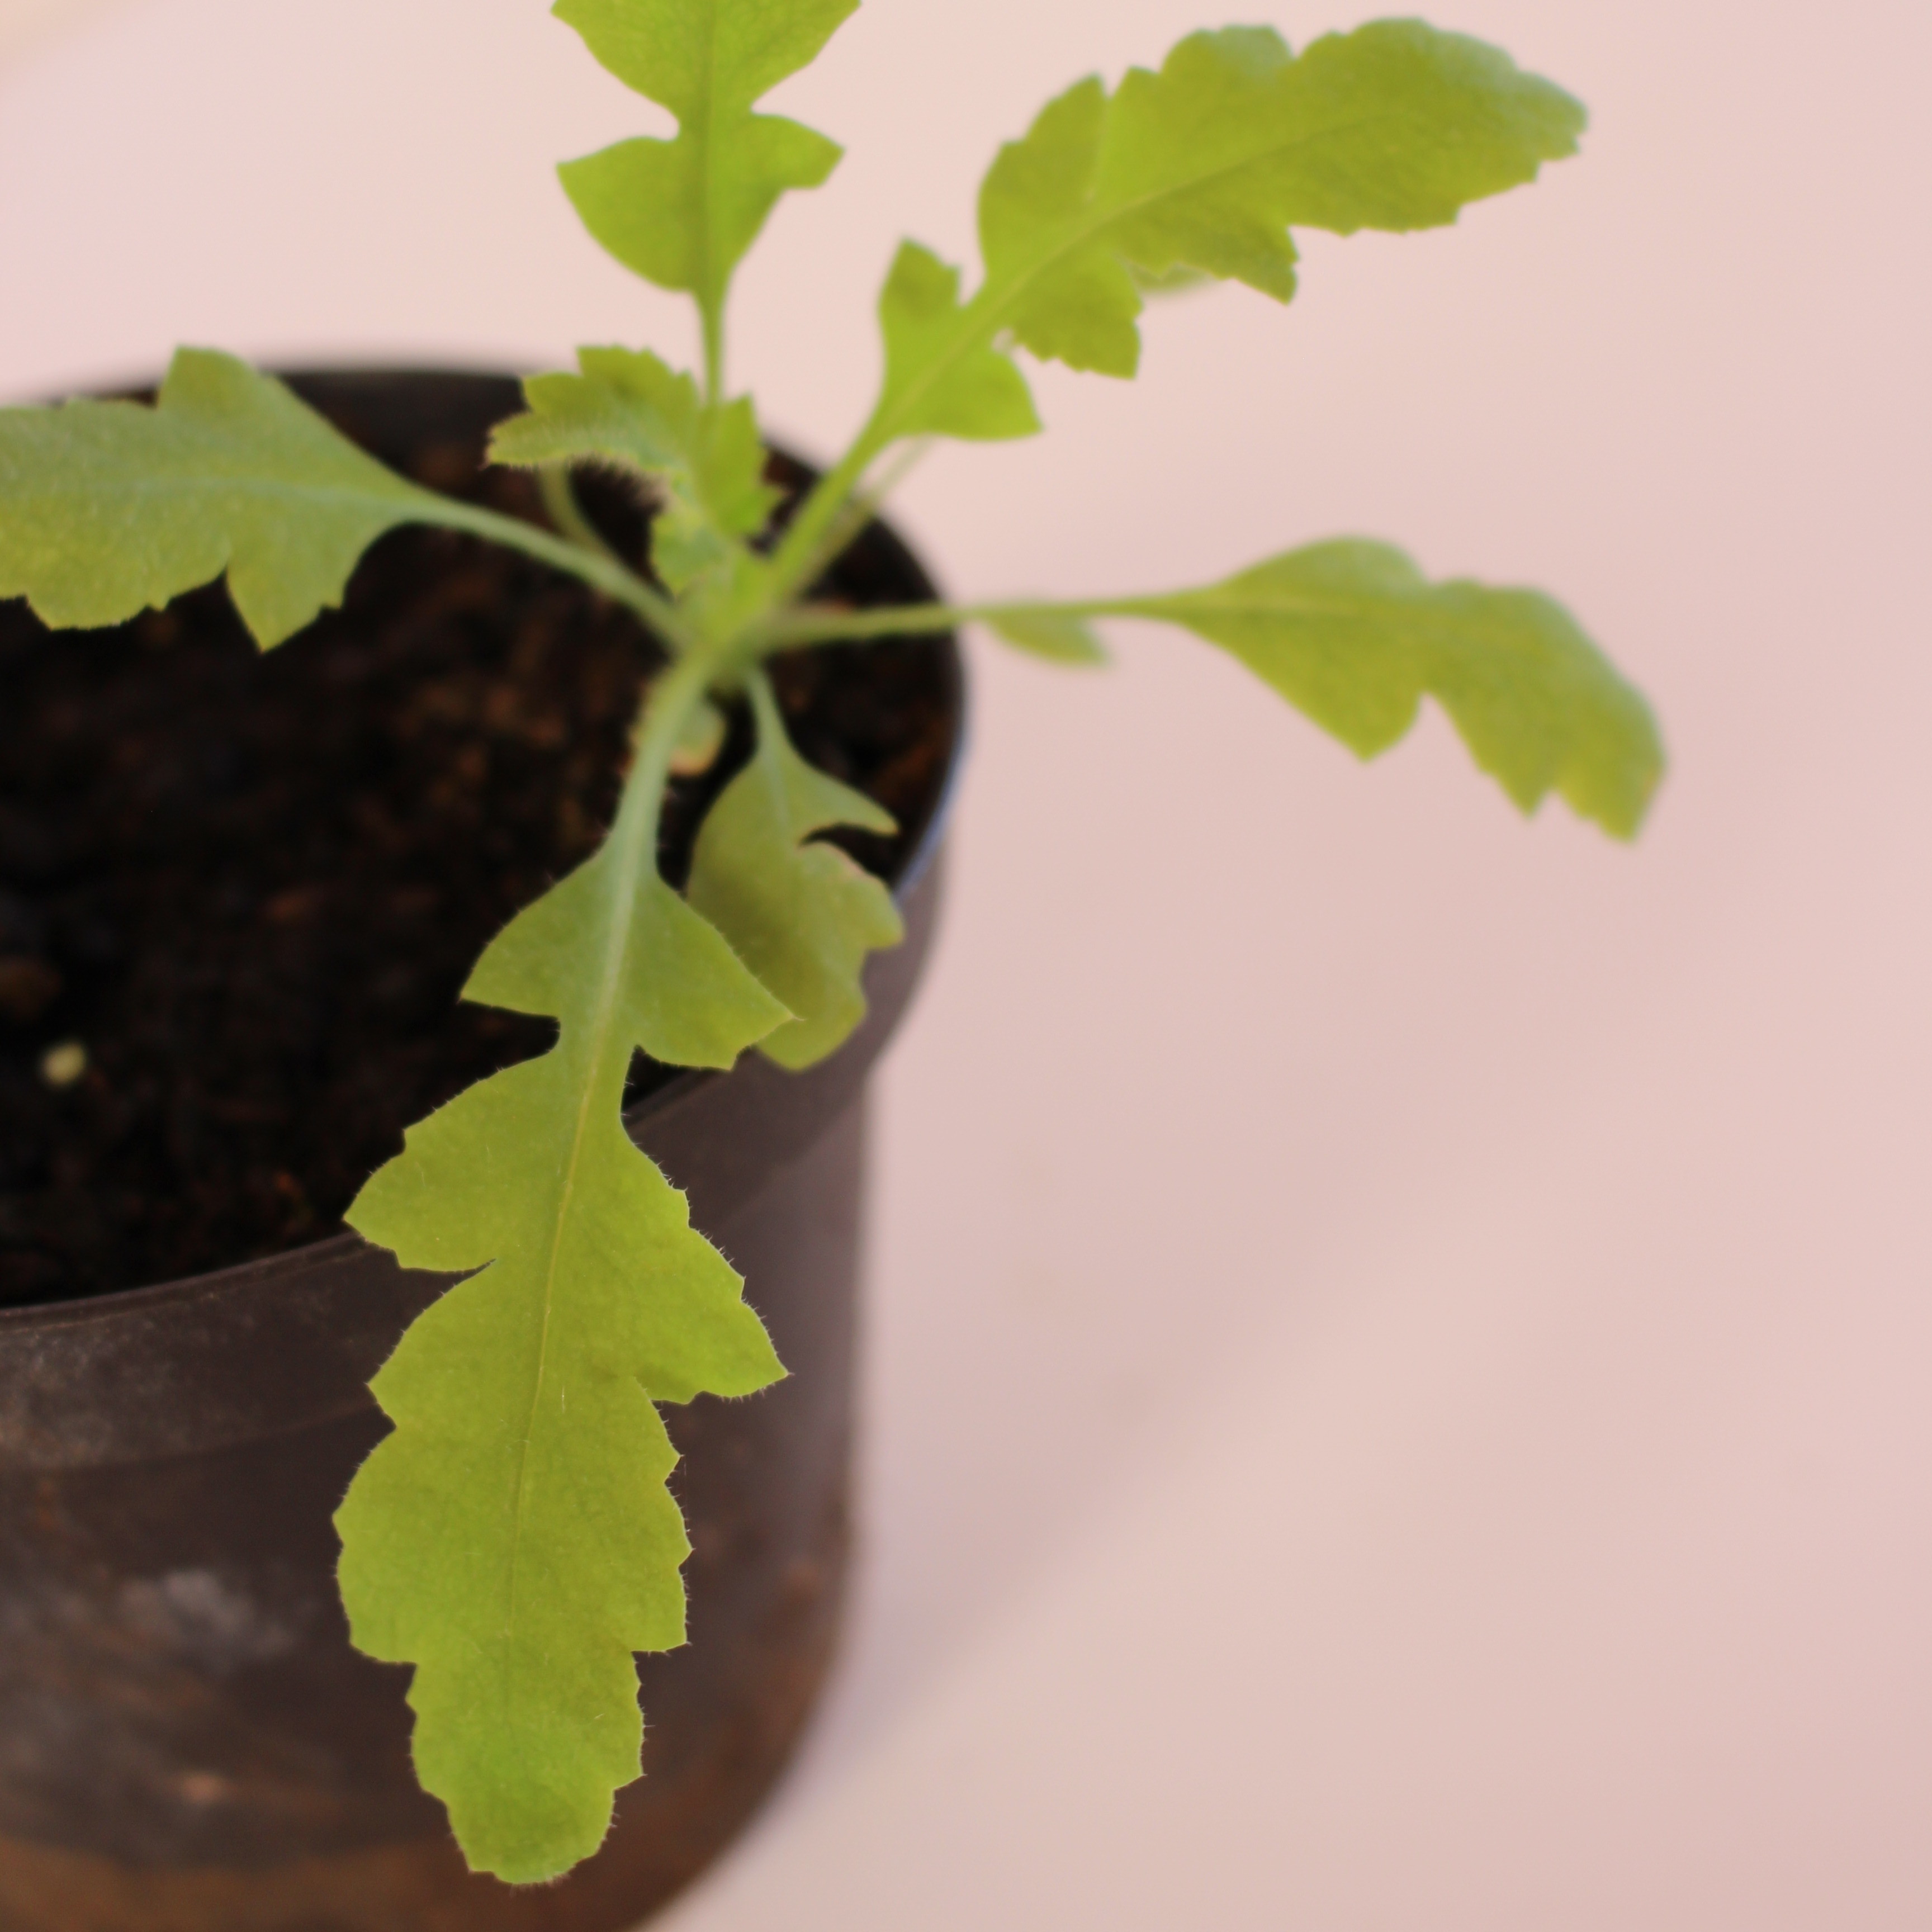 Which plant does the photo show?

Papaver rhoeas
